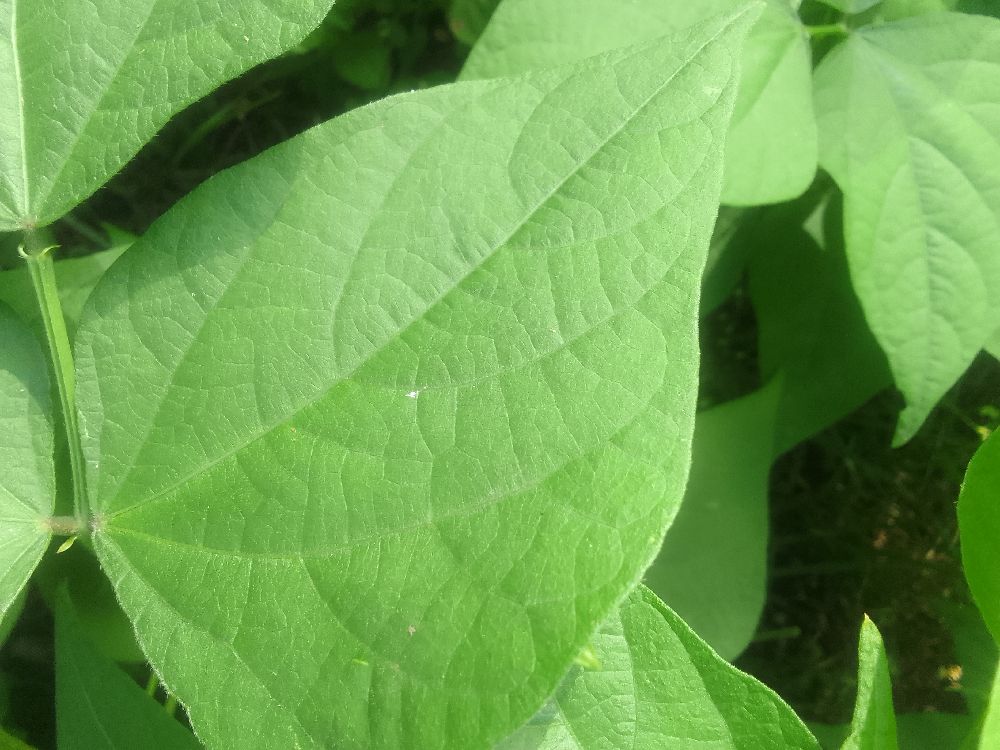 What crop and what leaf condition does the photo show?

common bean, healthy
